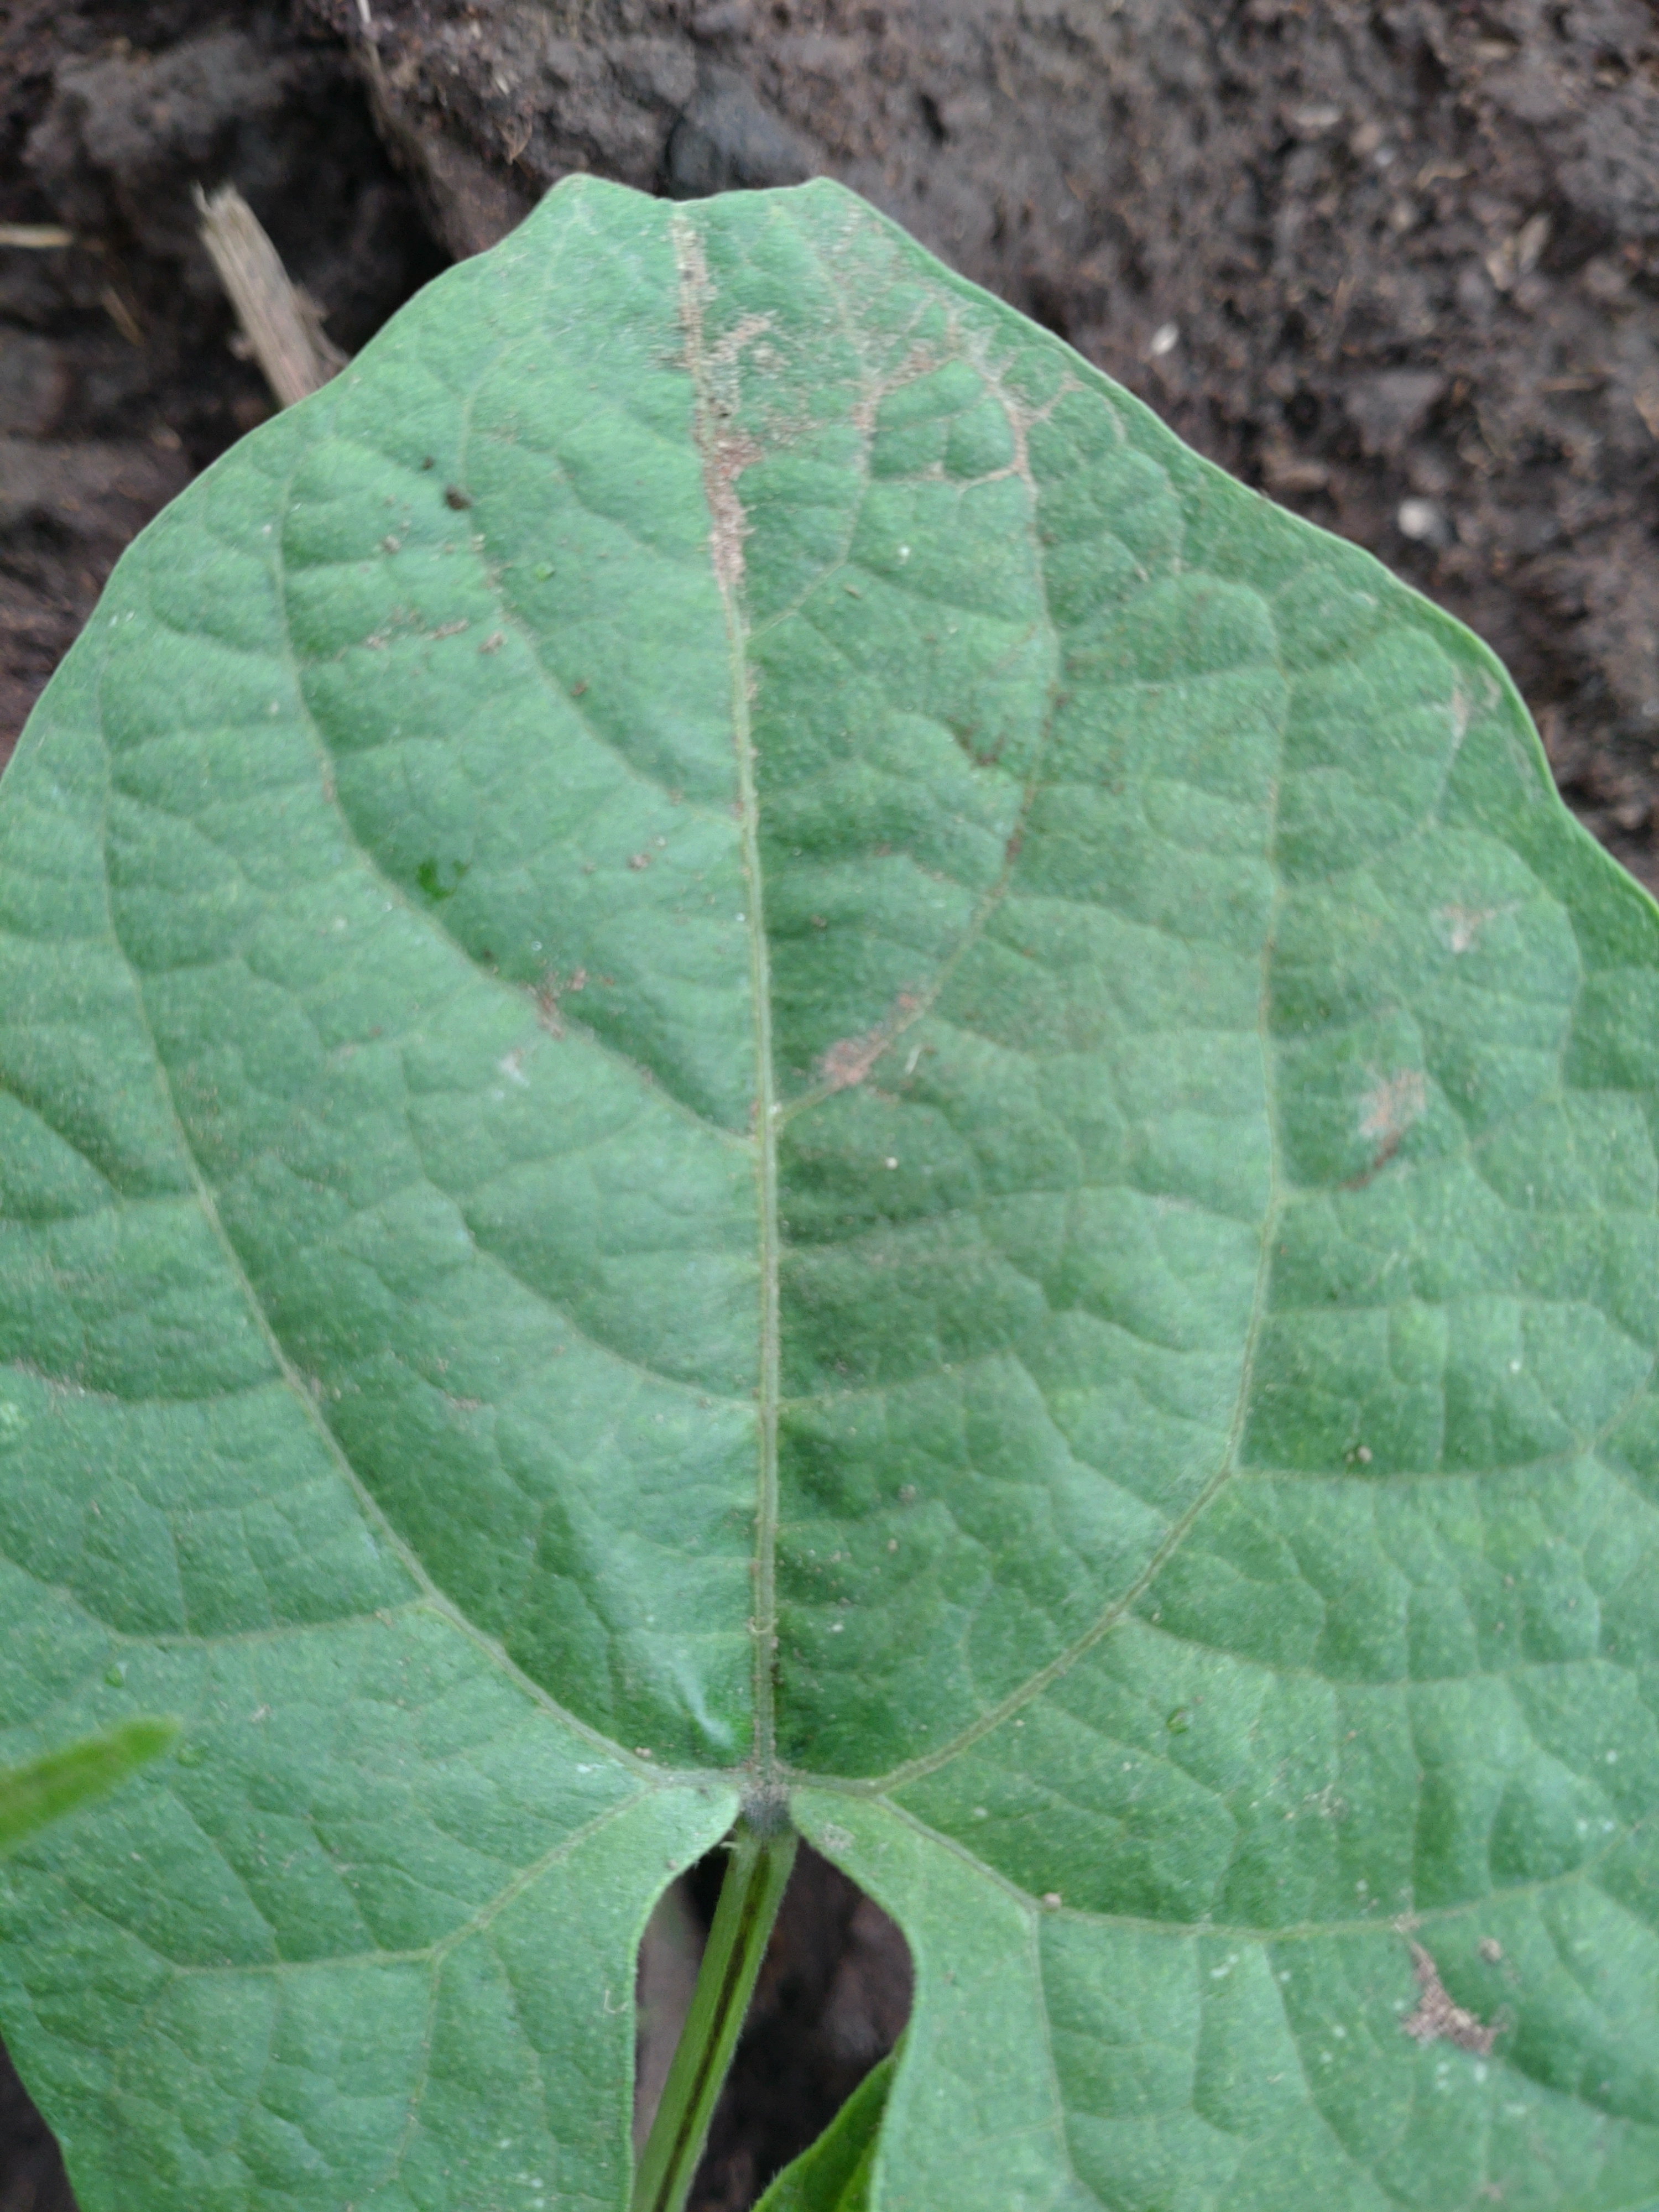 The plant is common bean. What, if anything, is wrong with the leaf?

healthy
